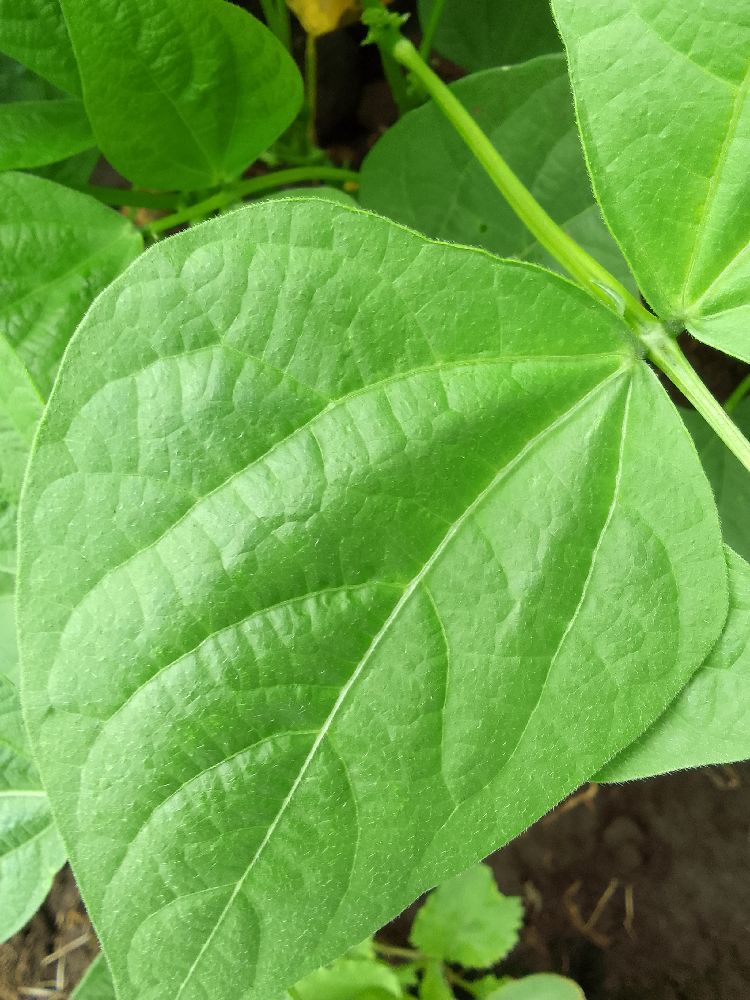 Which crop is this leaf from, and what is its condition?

common bean, healthy
